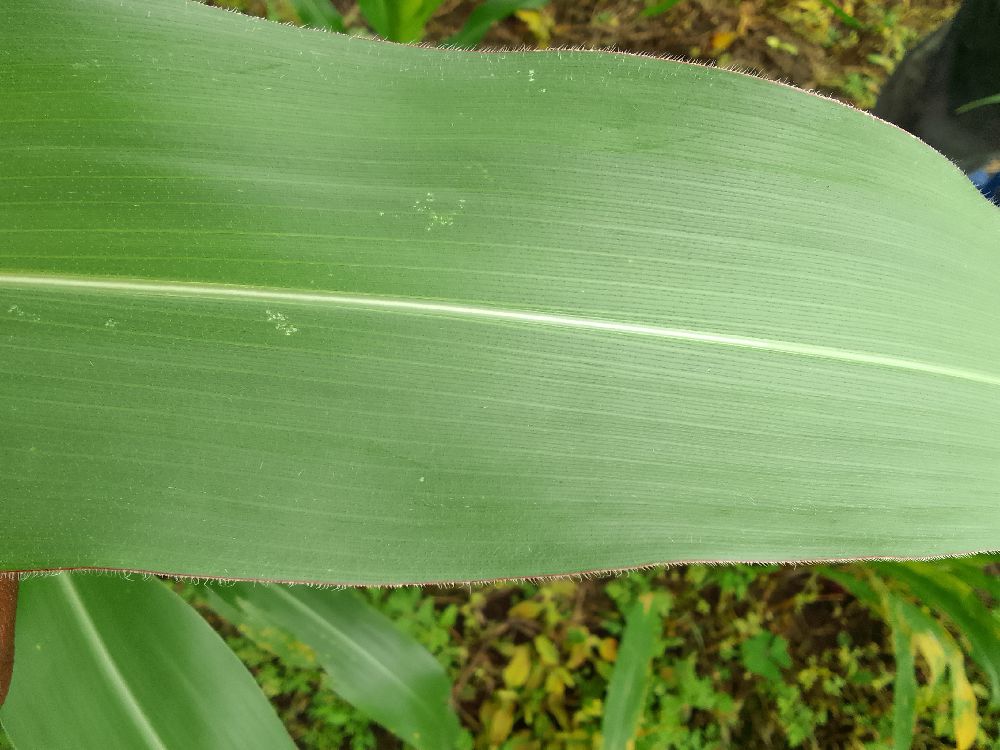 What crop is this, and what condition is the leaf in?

maize, healthy
